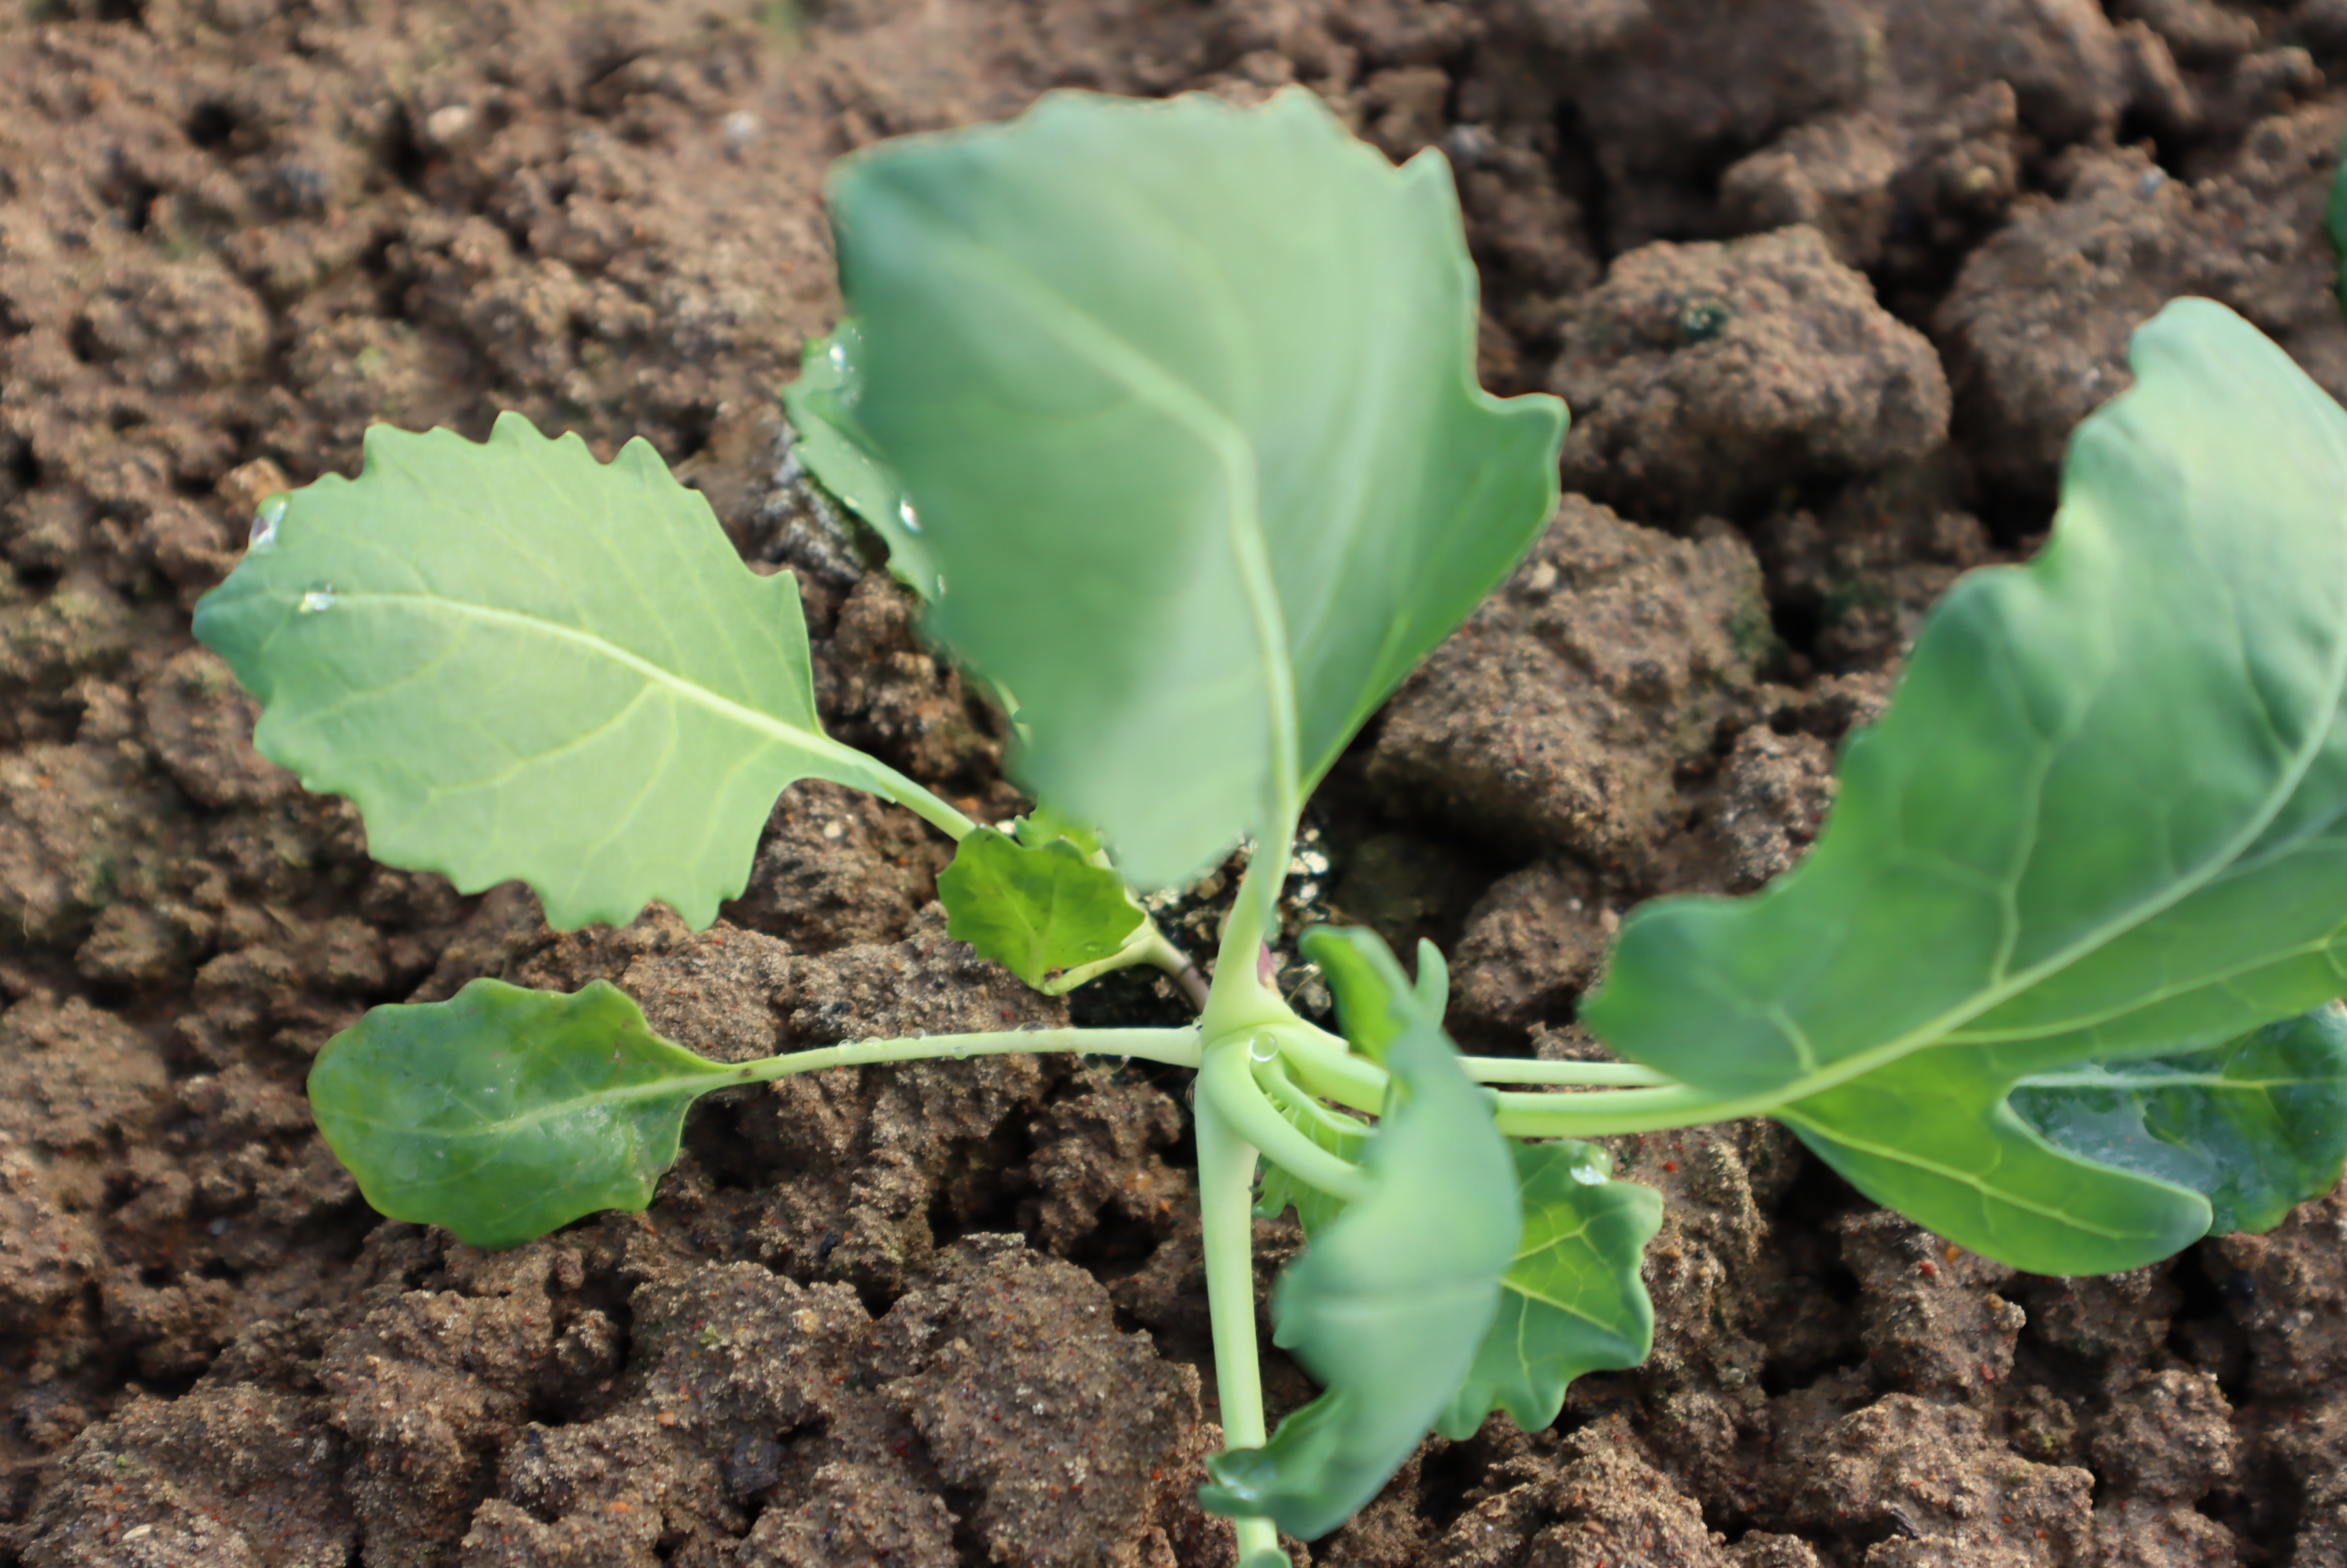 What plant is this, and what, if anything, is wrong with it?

turnip, healthy
